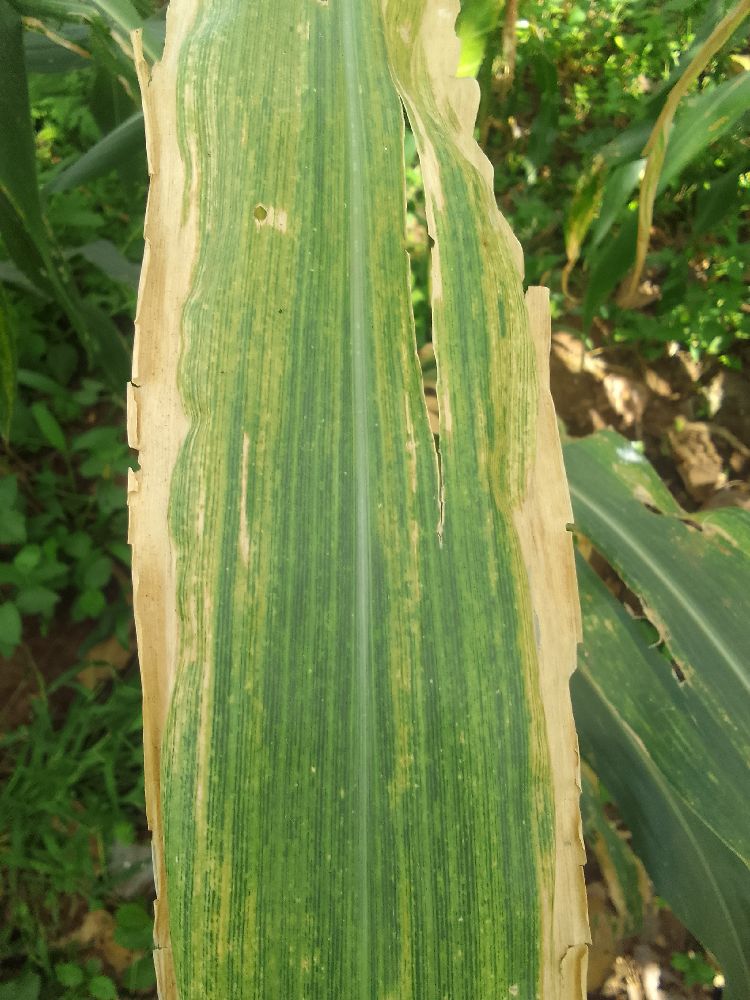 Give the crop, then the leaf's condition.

maize, maize lethal necrosis
